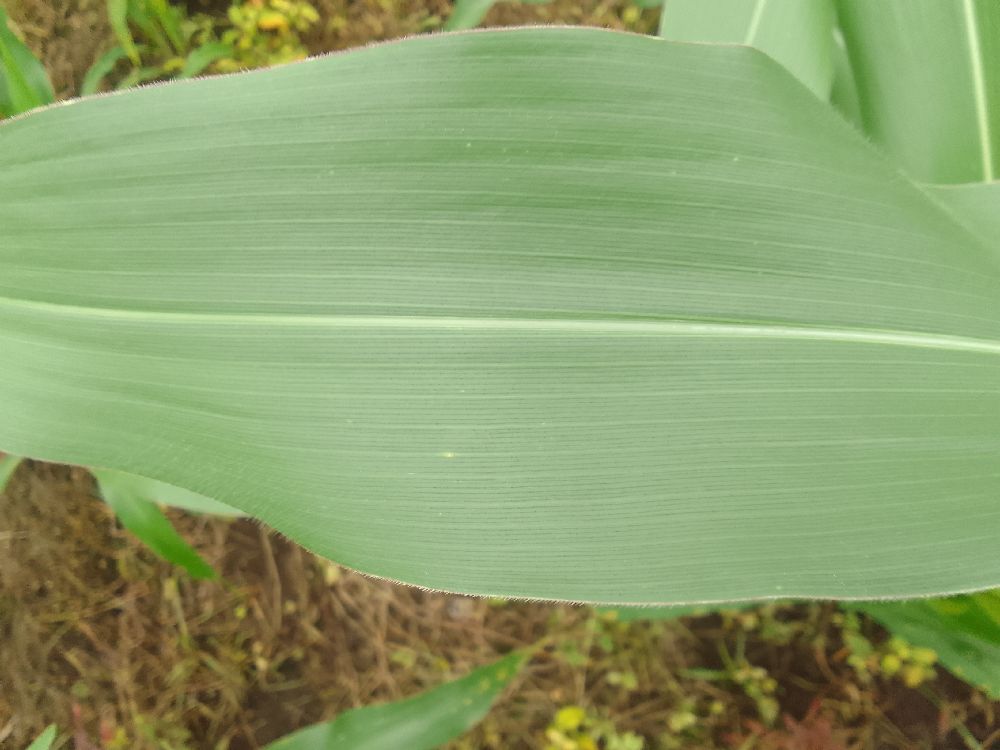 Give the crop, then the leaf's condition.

maize, healthy
